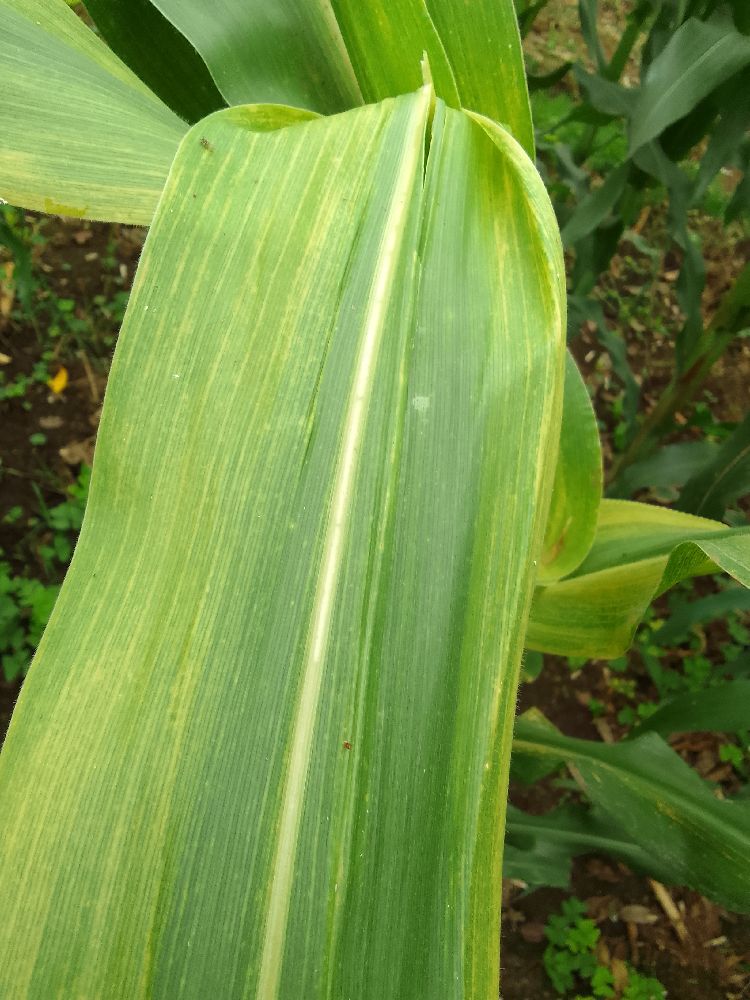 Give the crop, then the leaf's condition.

maize, maize lethal necrosis
